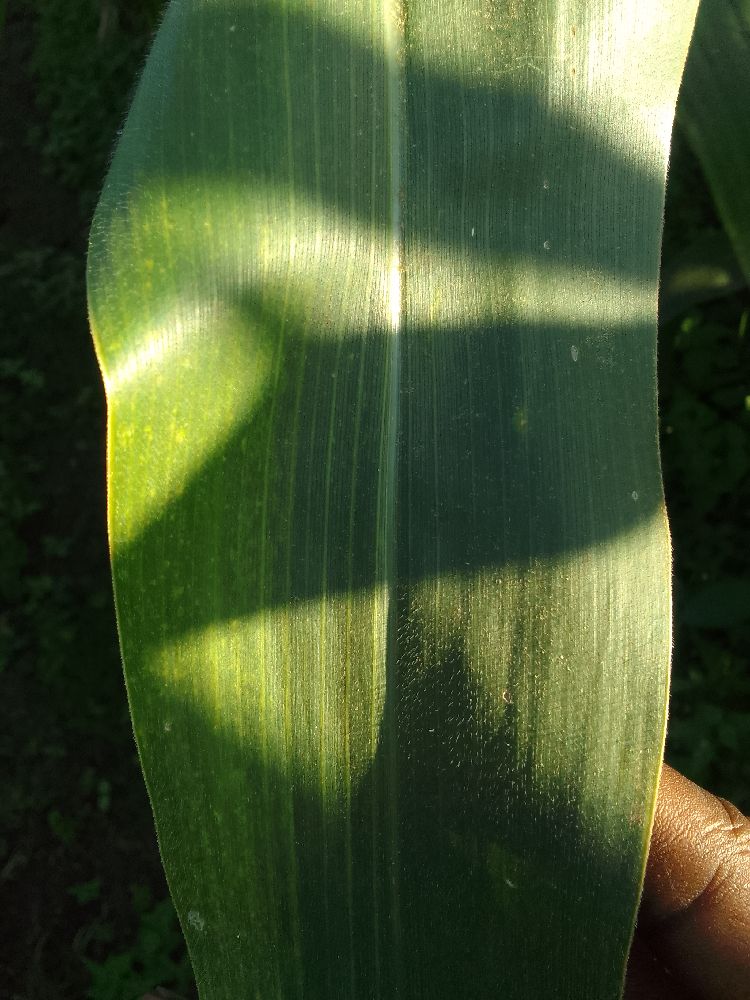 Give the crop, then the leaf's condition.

maize, healthy
